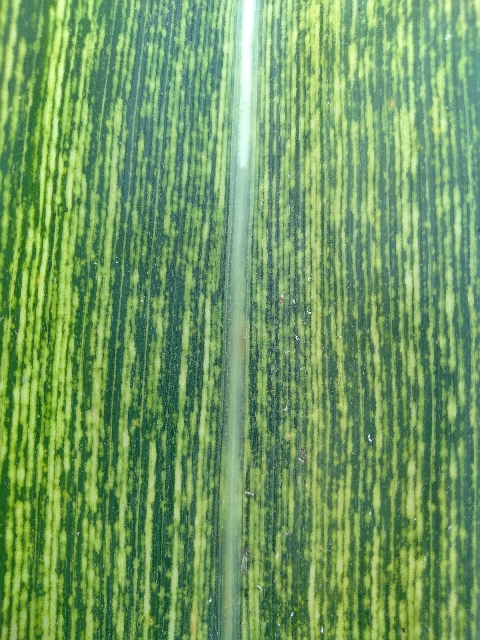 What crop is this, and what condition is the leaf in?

maize, maize streak virus
